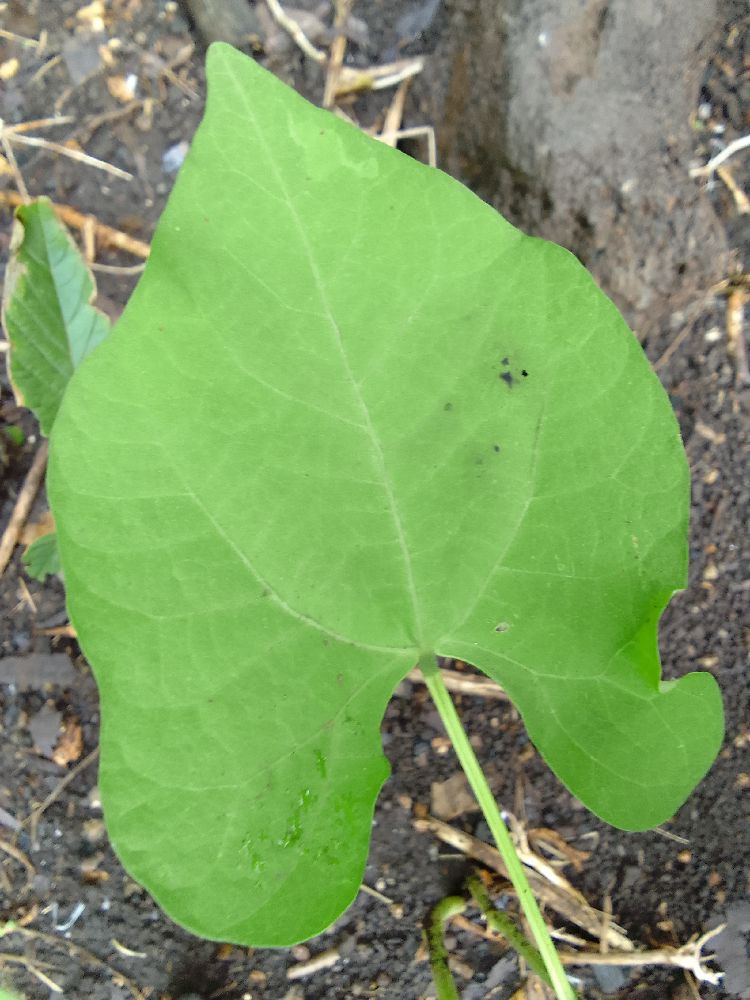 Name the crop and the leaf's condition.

common bean, healthy
